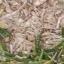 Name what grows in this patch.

grass
